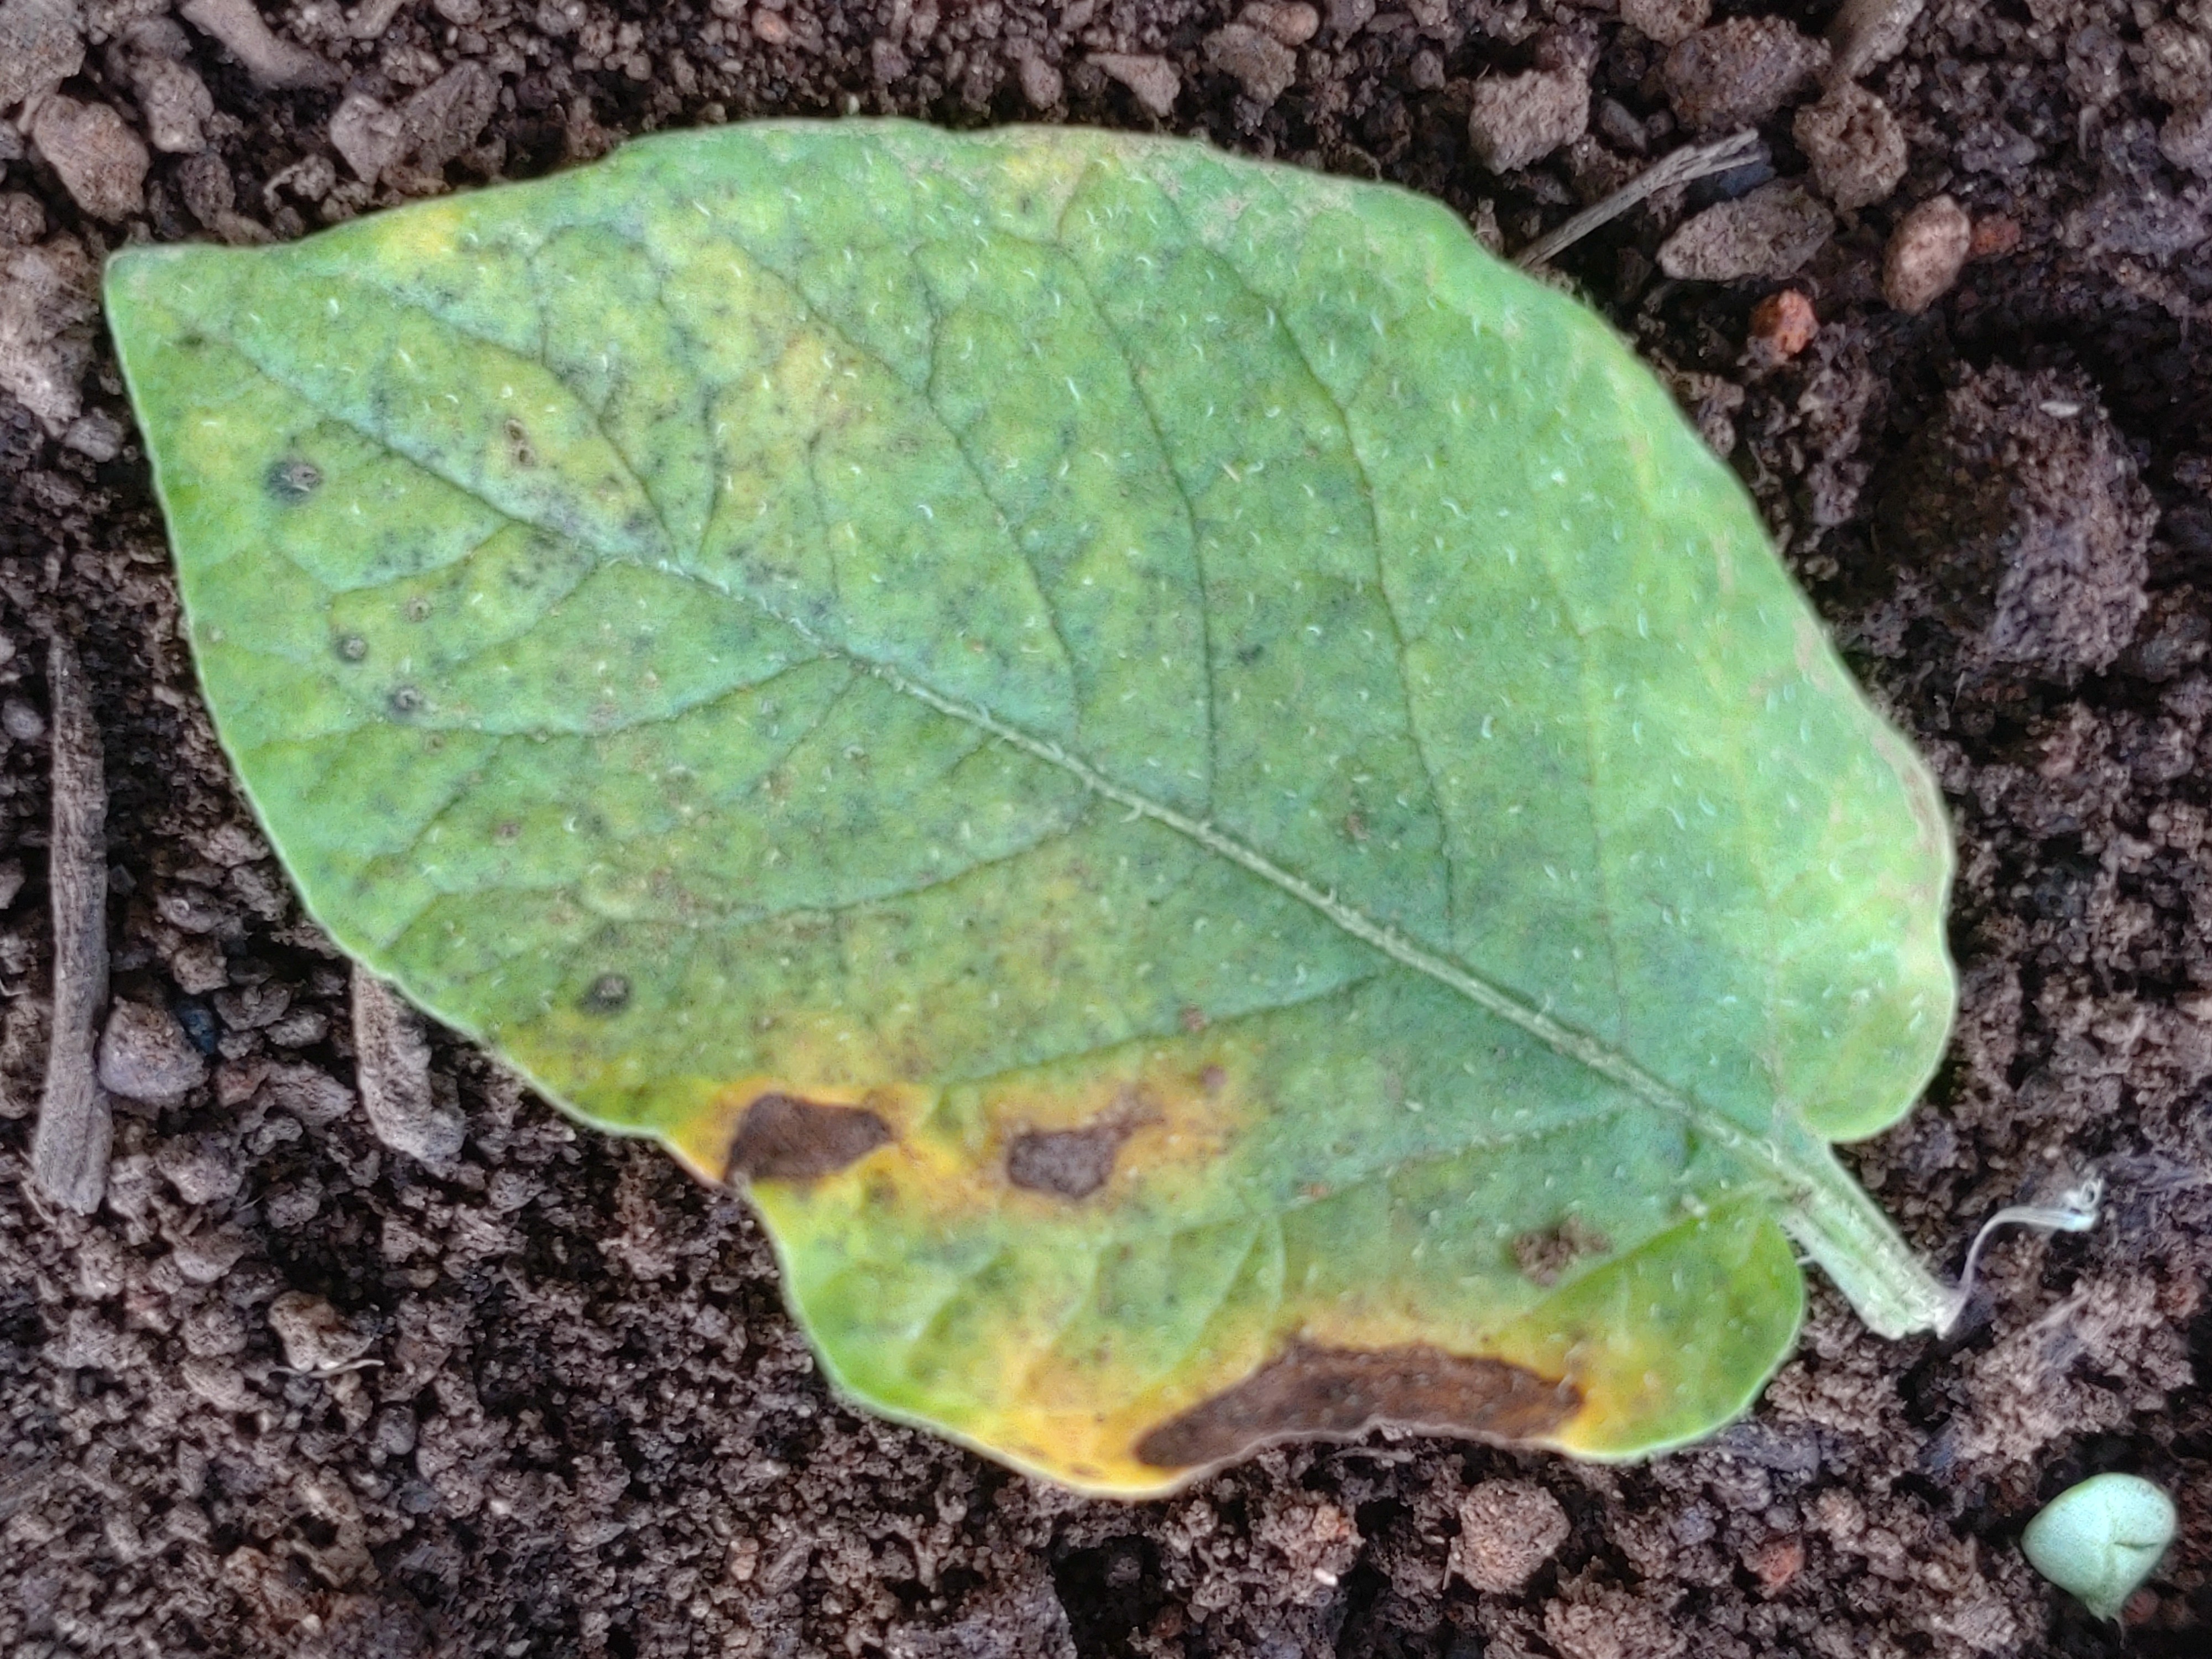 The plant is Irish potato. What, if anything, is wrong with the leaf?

late blight
